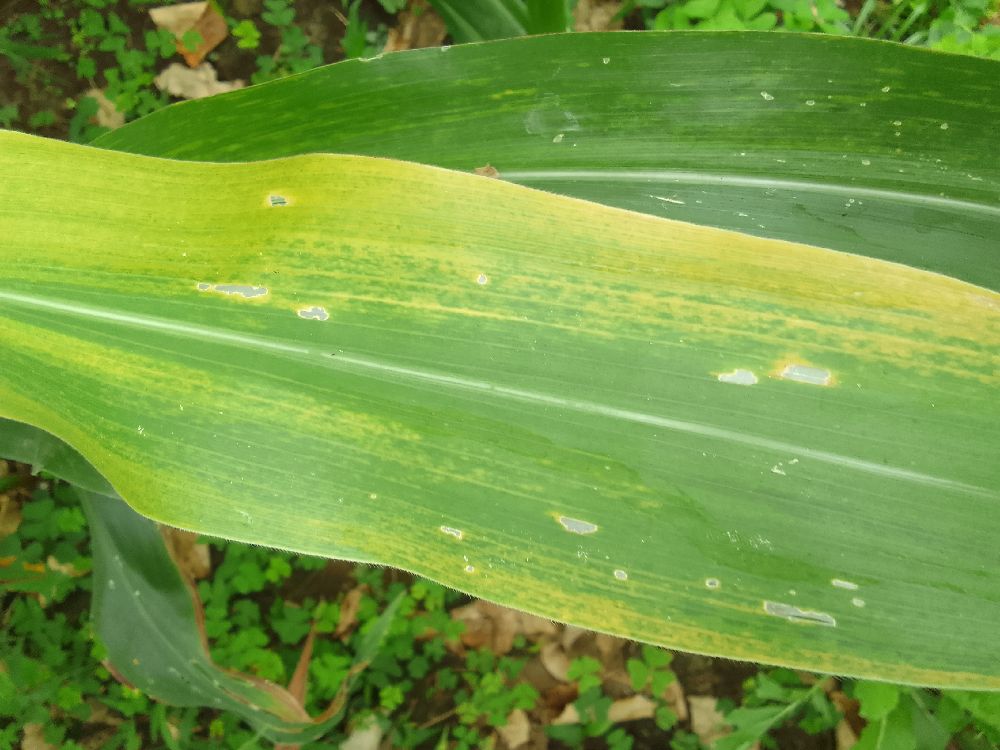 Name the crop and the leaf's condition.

maize, maize lethal necrosis
